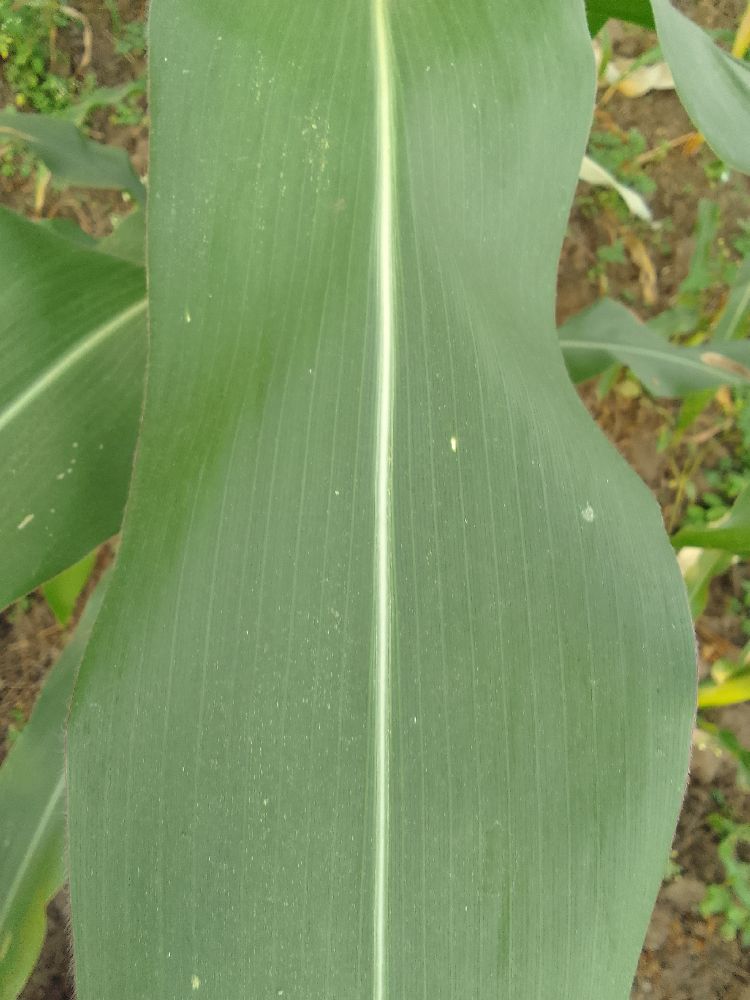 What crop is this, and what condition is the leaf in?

maize, healthy
